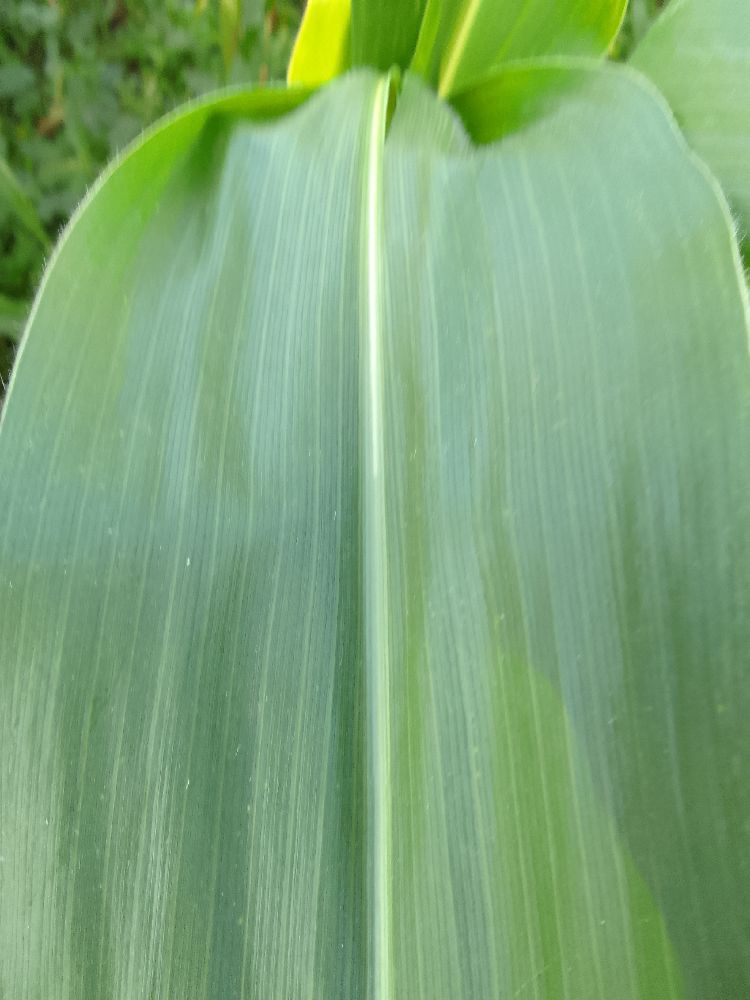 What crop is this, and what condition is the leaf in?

maize, healthy
